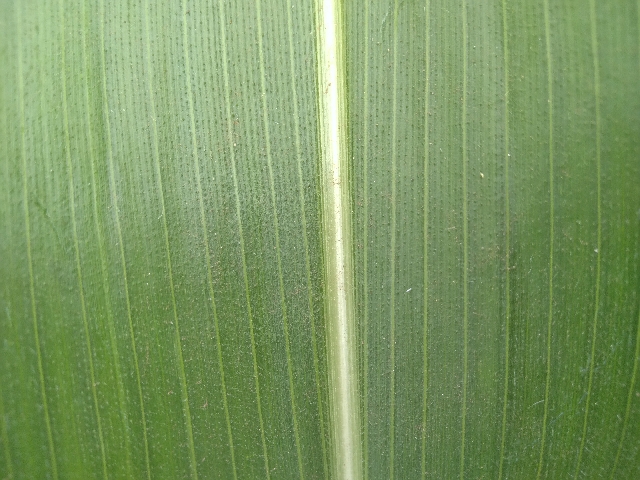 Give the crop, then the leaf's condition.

maize, healthy
